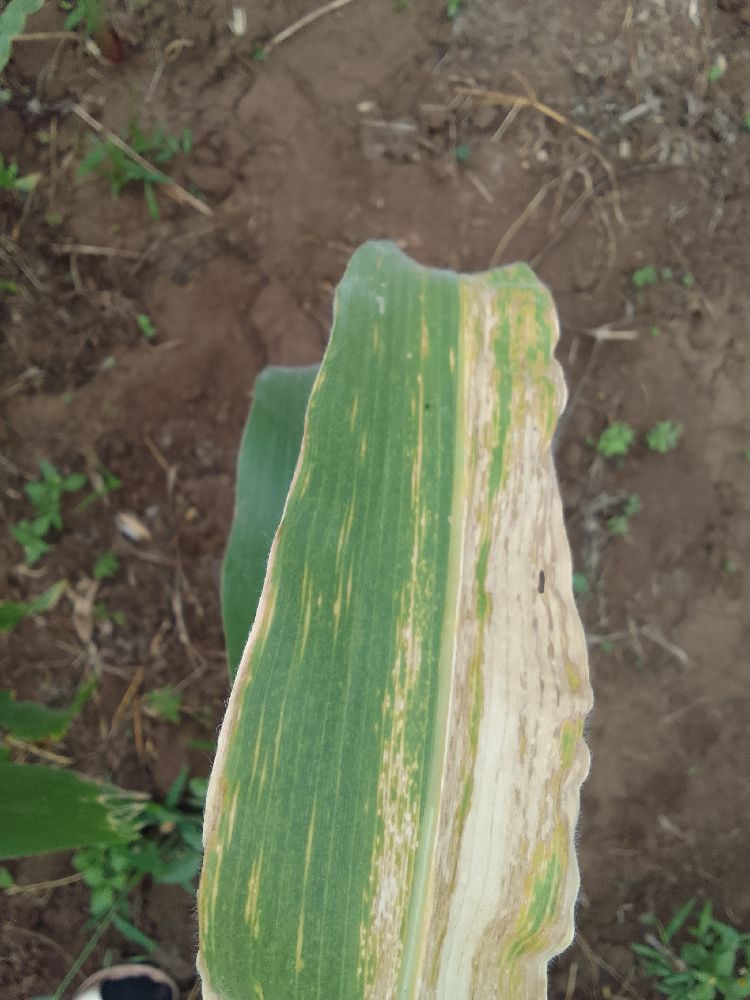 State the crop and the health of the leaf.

maize, maize lethal necrosis
